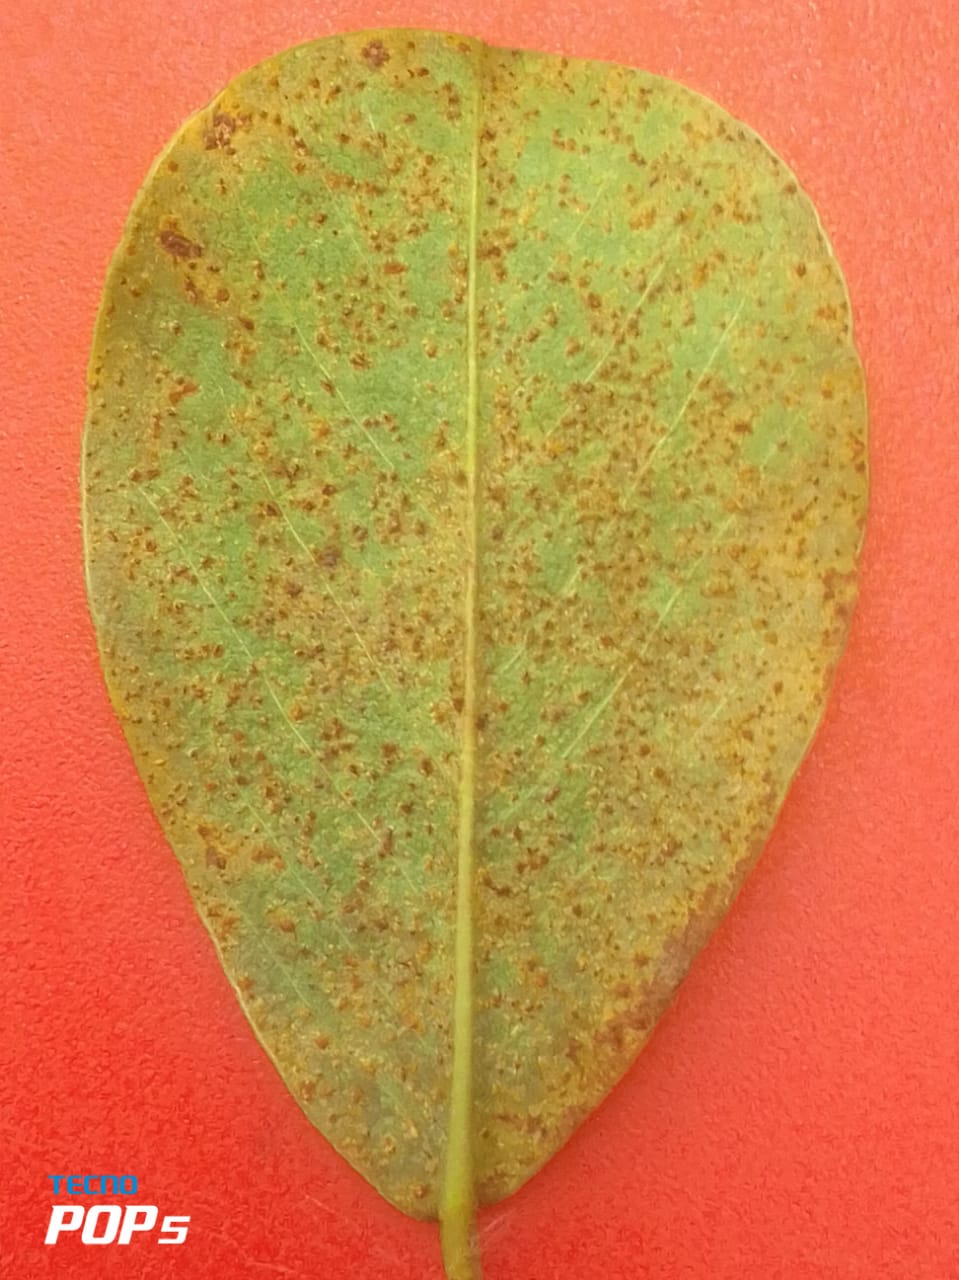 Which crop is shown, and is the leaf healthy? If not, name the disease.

peanut, puccinia arachidis
